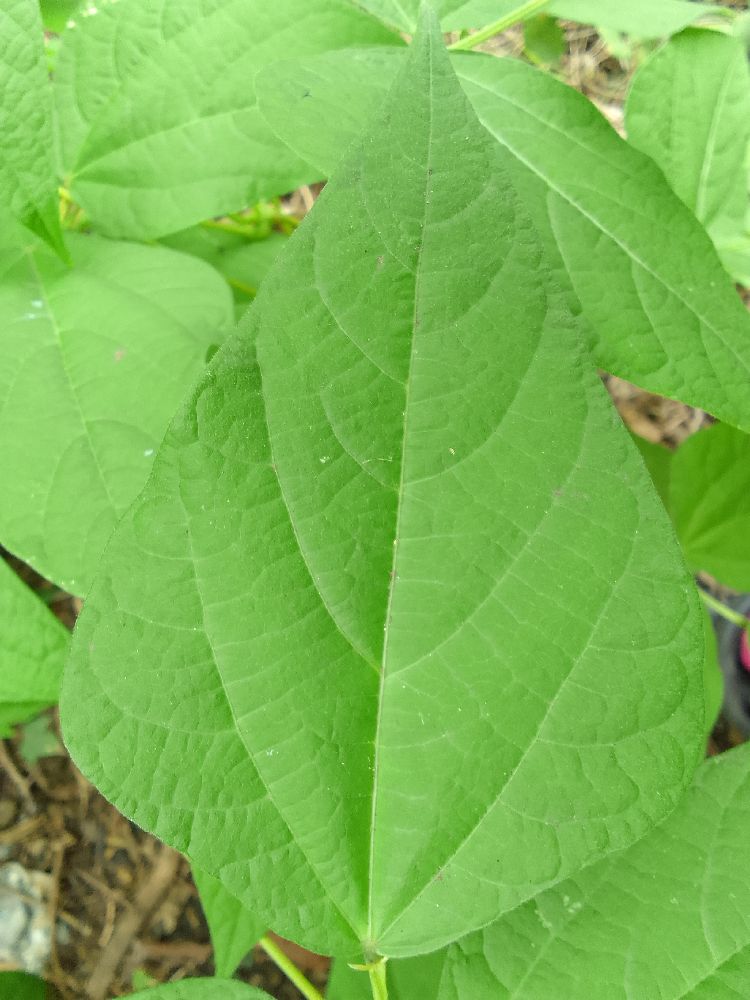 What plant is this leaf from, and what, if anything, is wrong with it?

common bean, healthy
